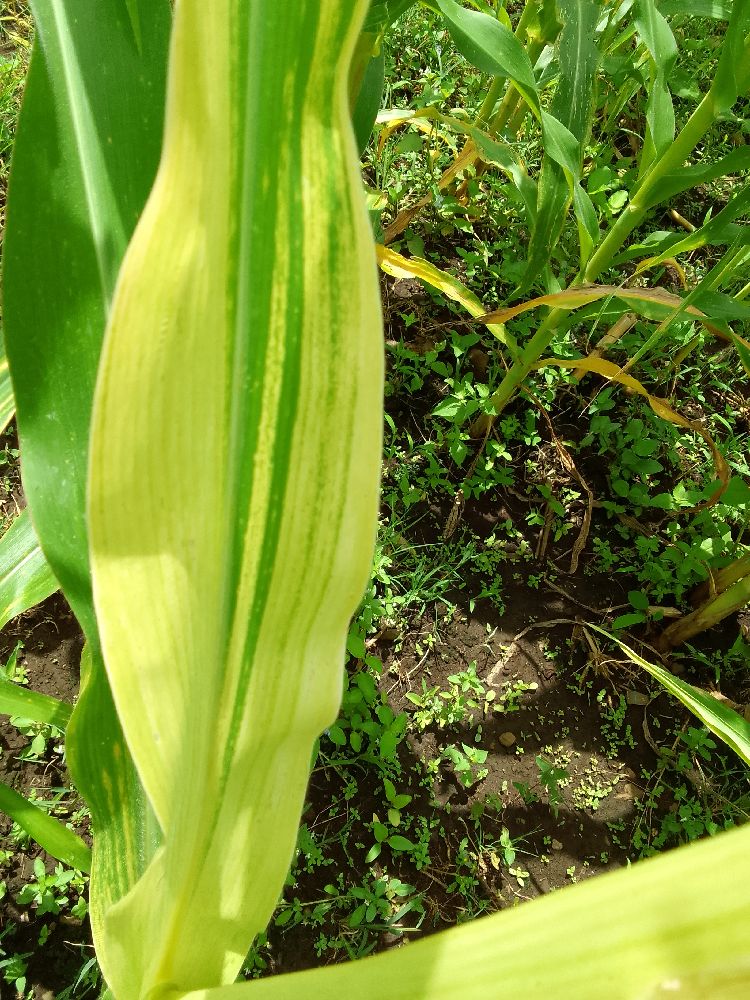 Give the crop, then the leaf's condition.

maize, maize lethal necrosis
